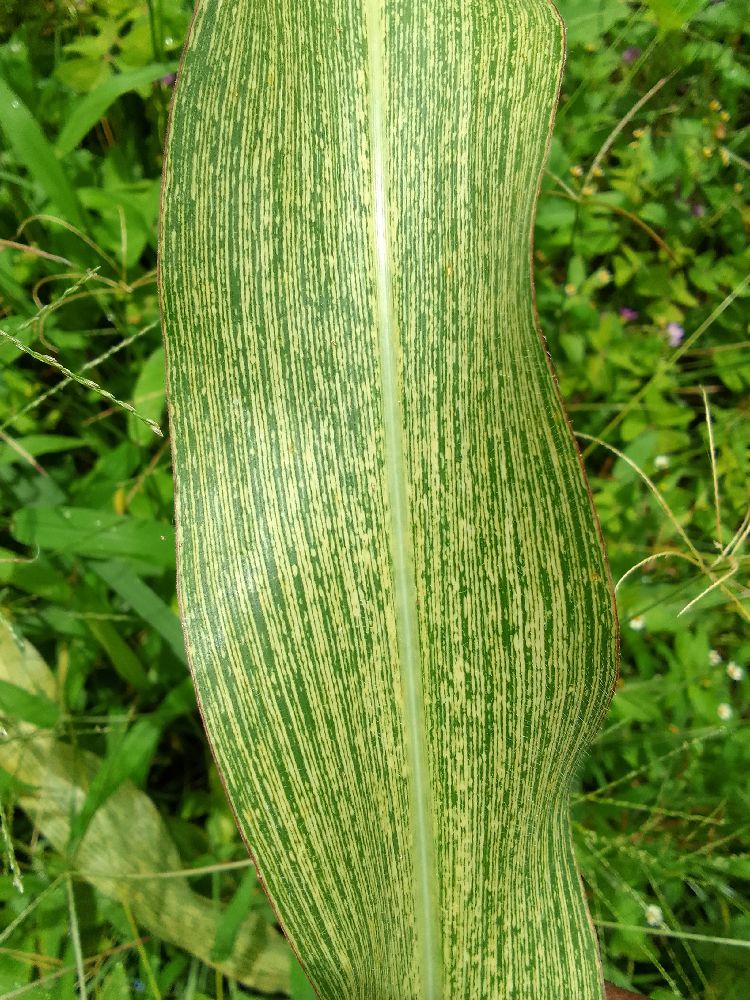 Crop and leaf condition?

maize, healthy
